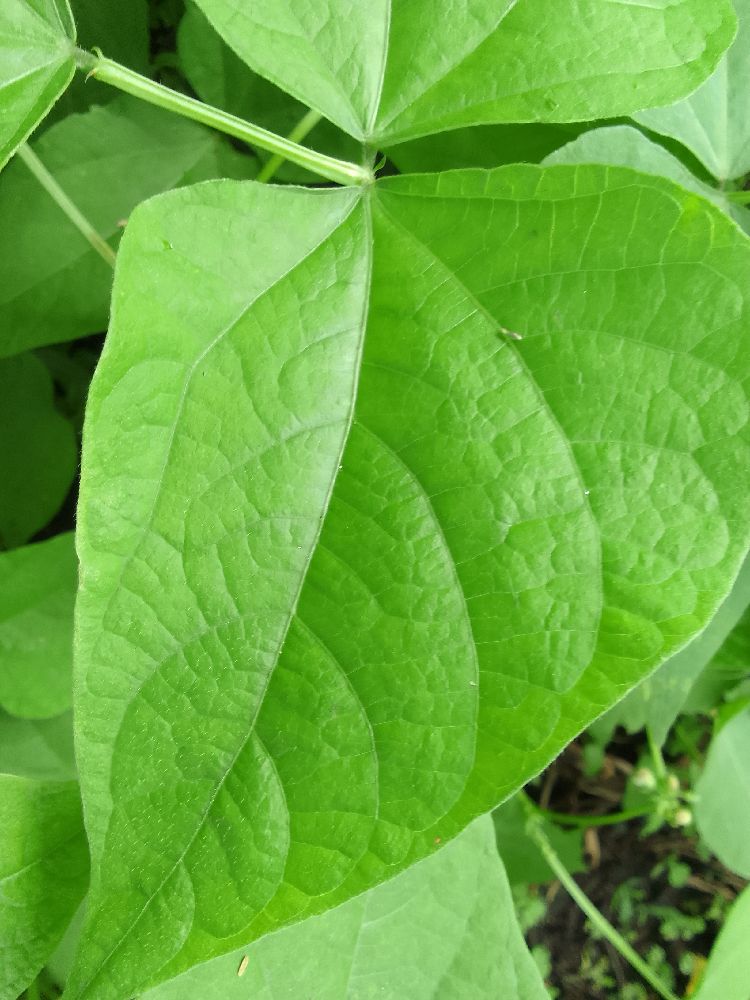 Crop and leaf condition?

common bean, healthy
